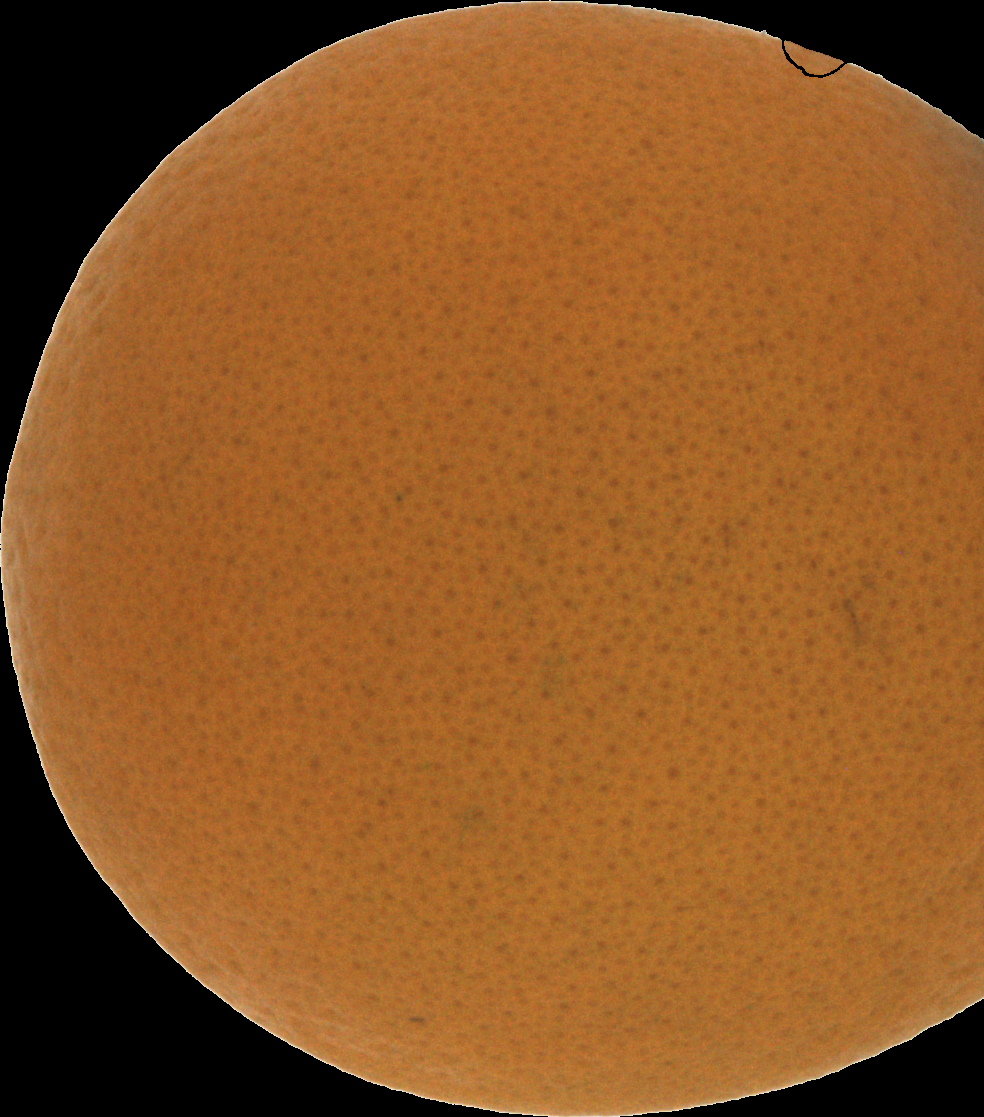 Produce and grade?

orange, good
